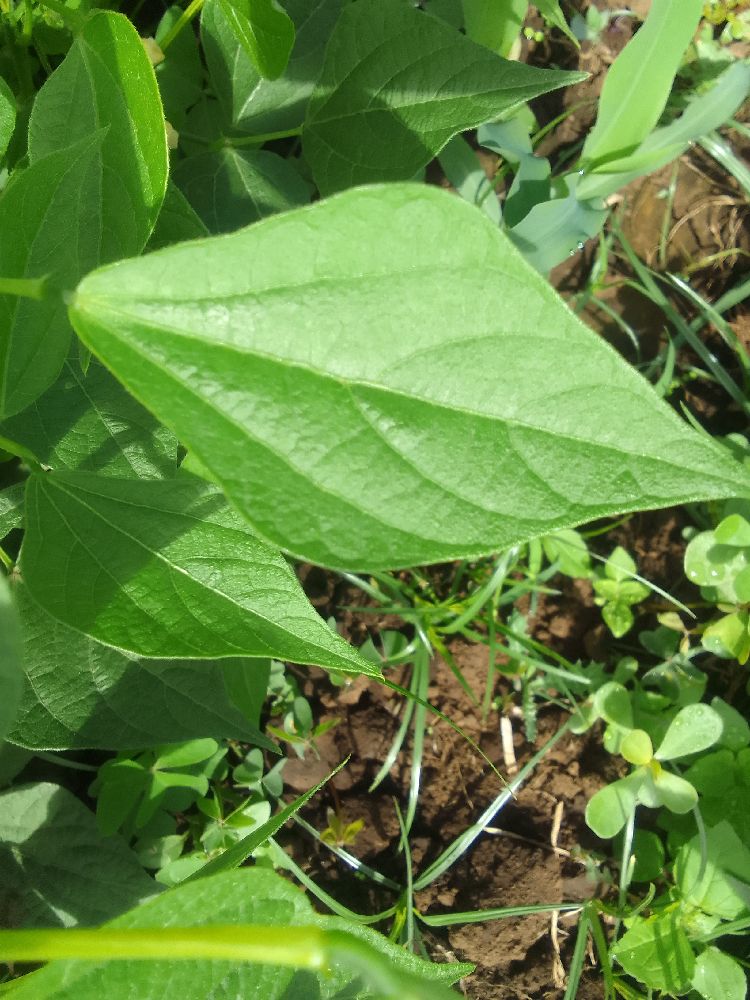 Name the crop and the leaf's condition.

common bean, healthy
